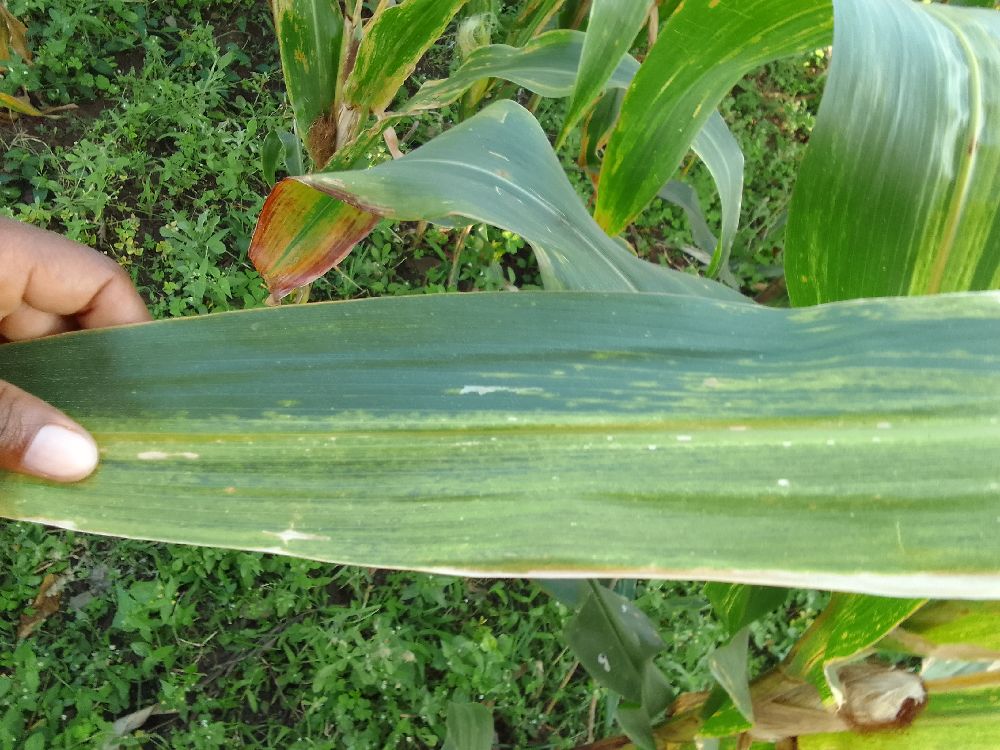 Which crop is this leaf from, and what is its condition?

maize, maize lethal necrosis
